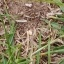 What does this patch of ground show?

grass
